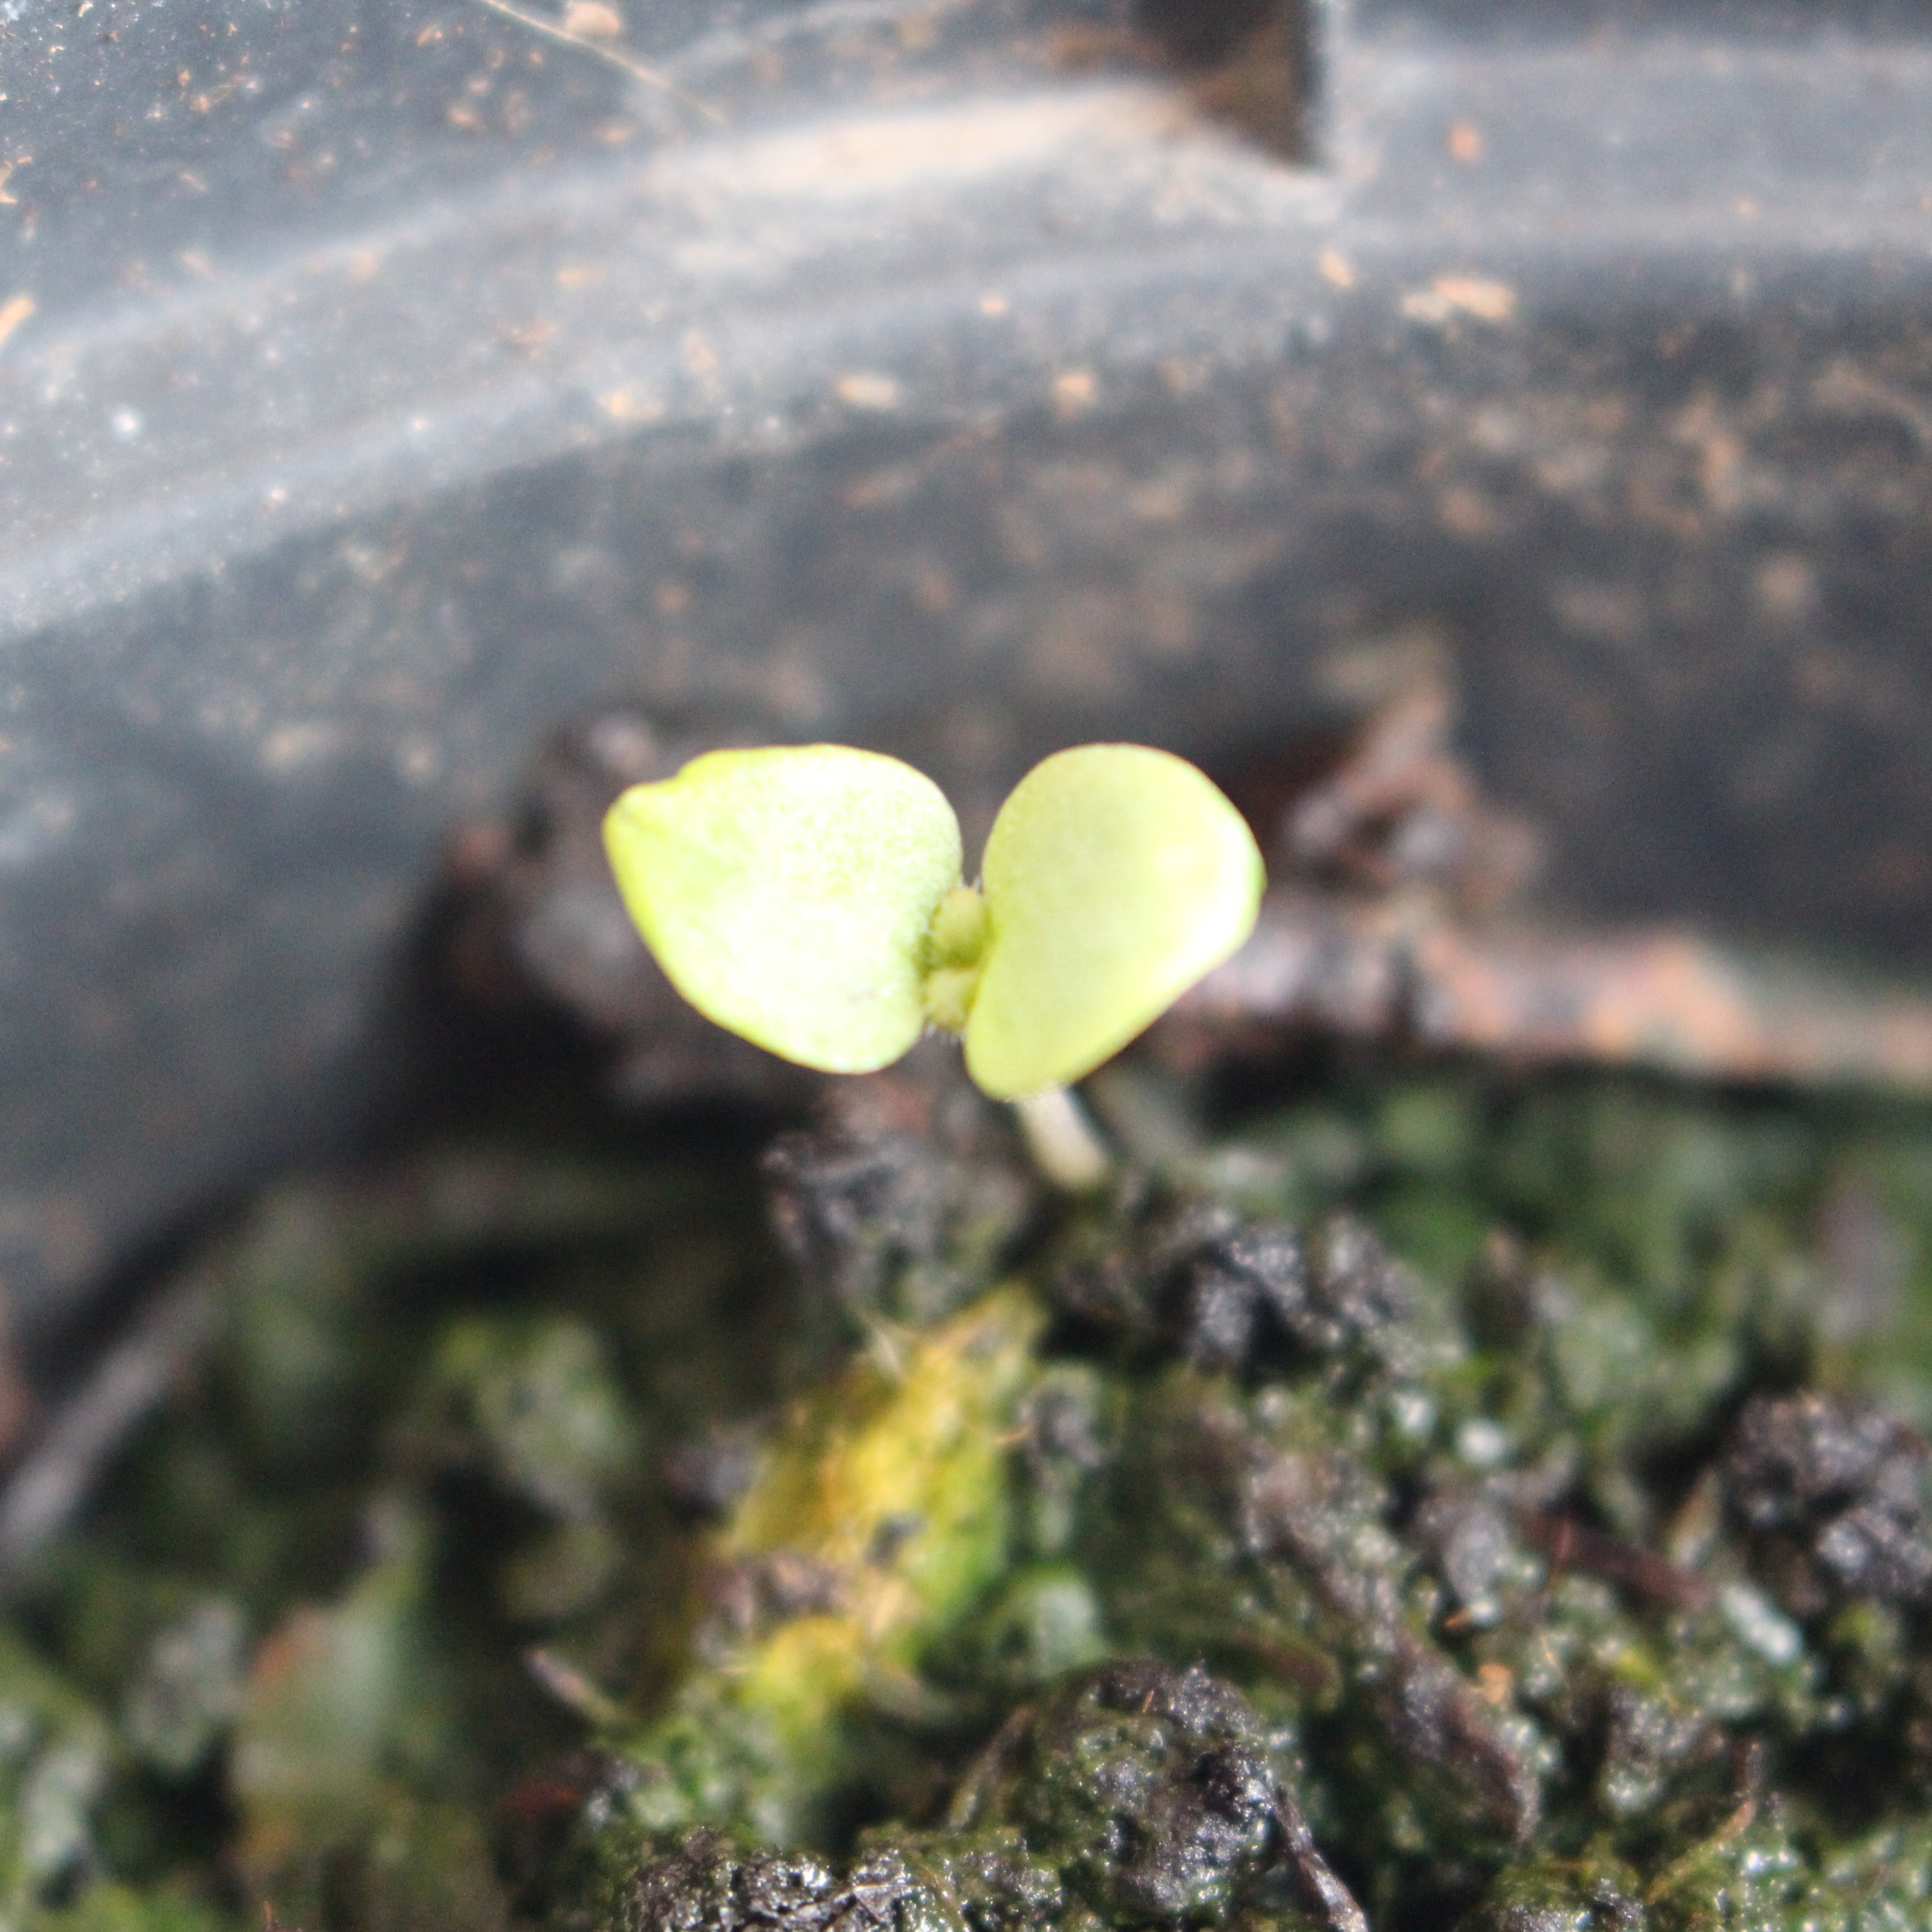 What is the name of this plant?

Veronica persica
